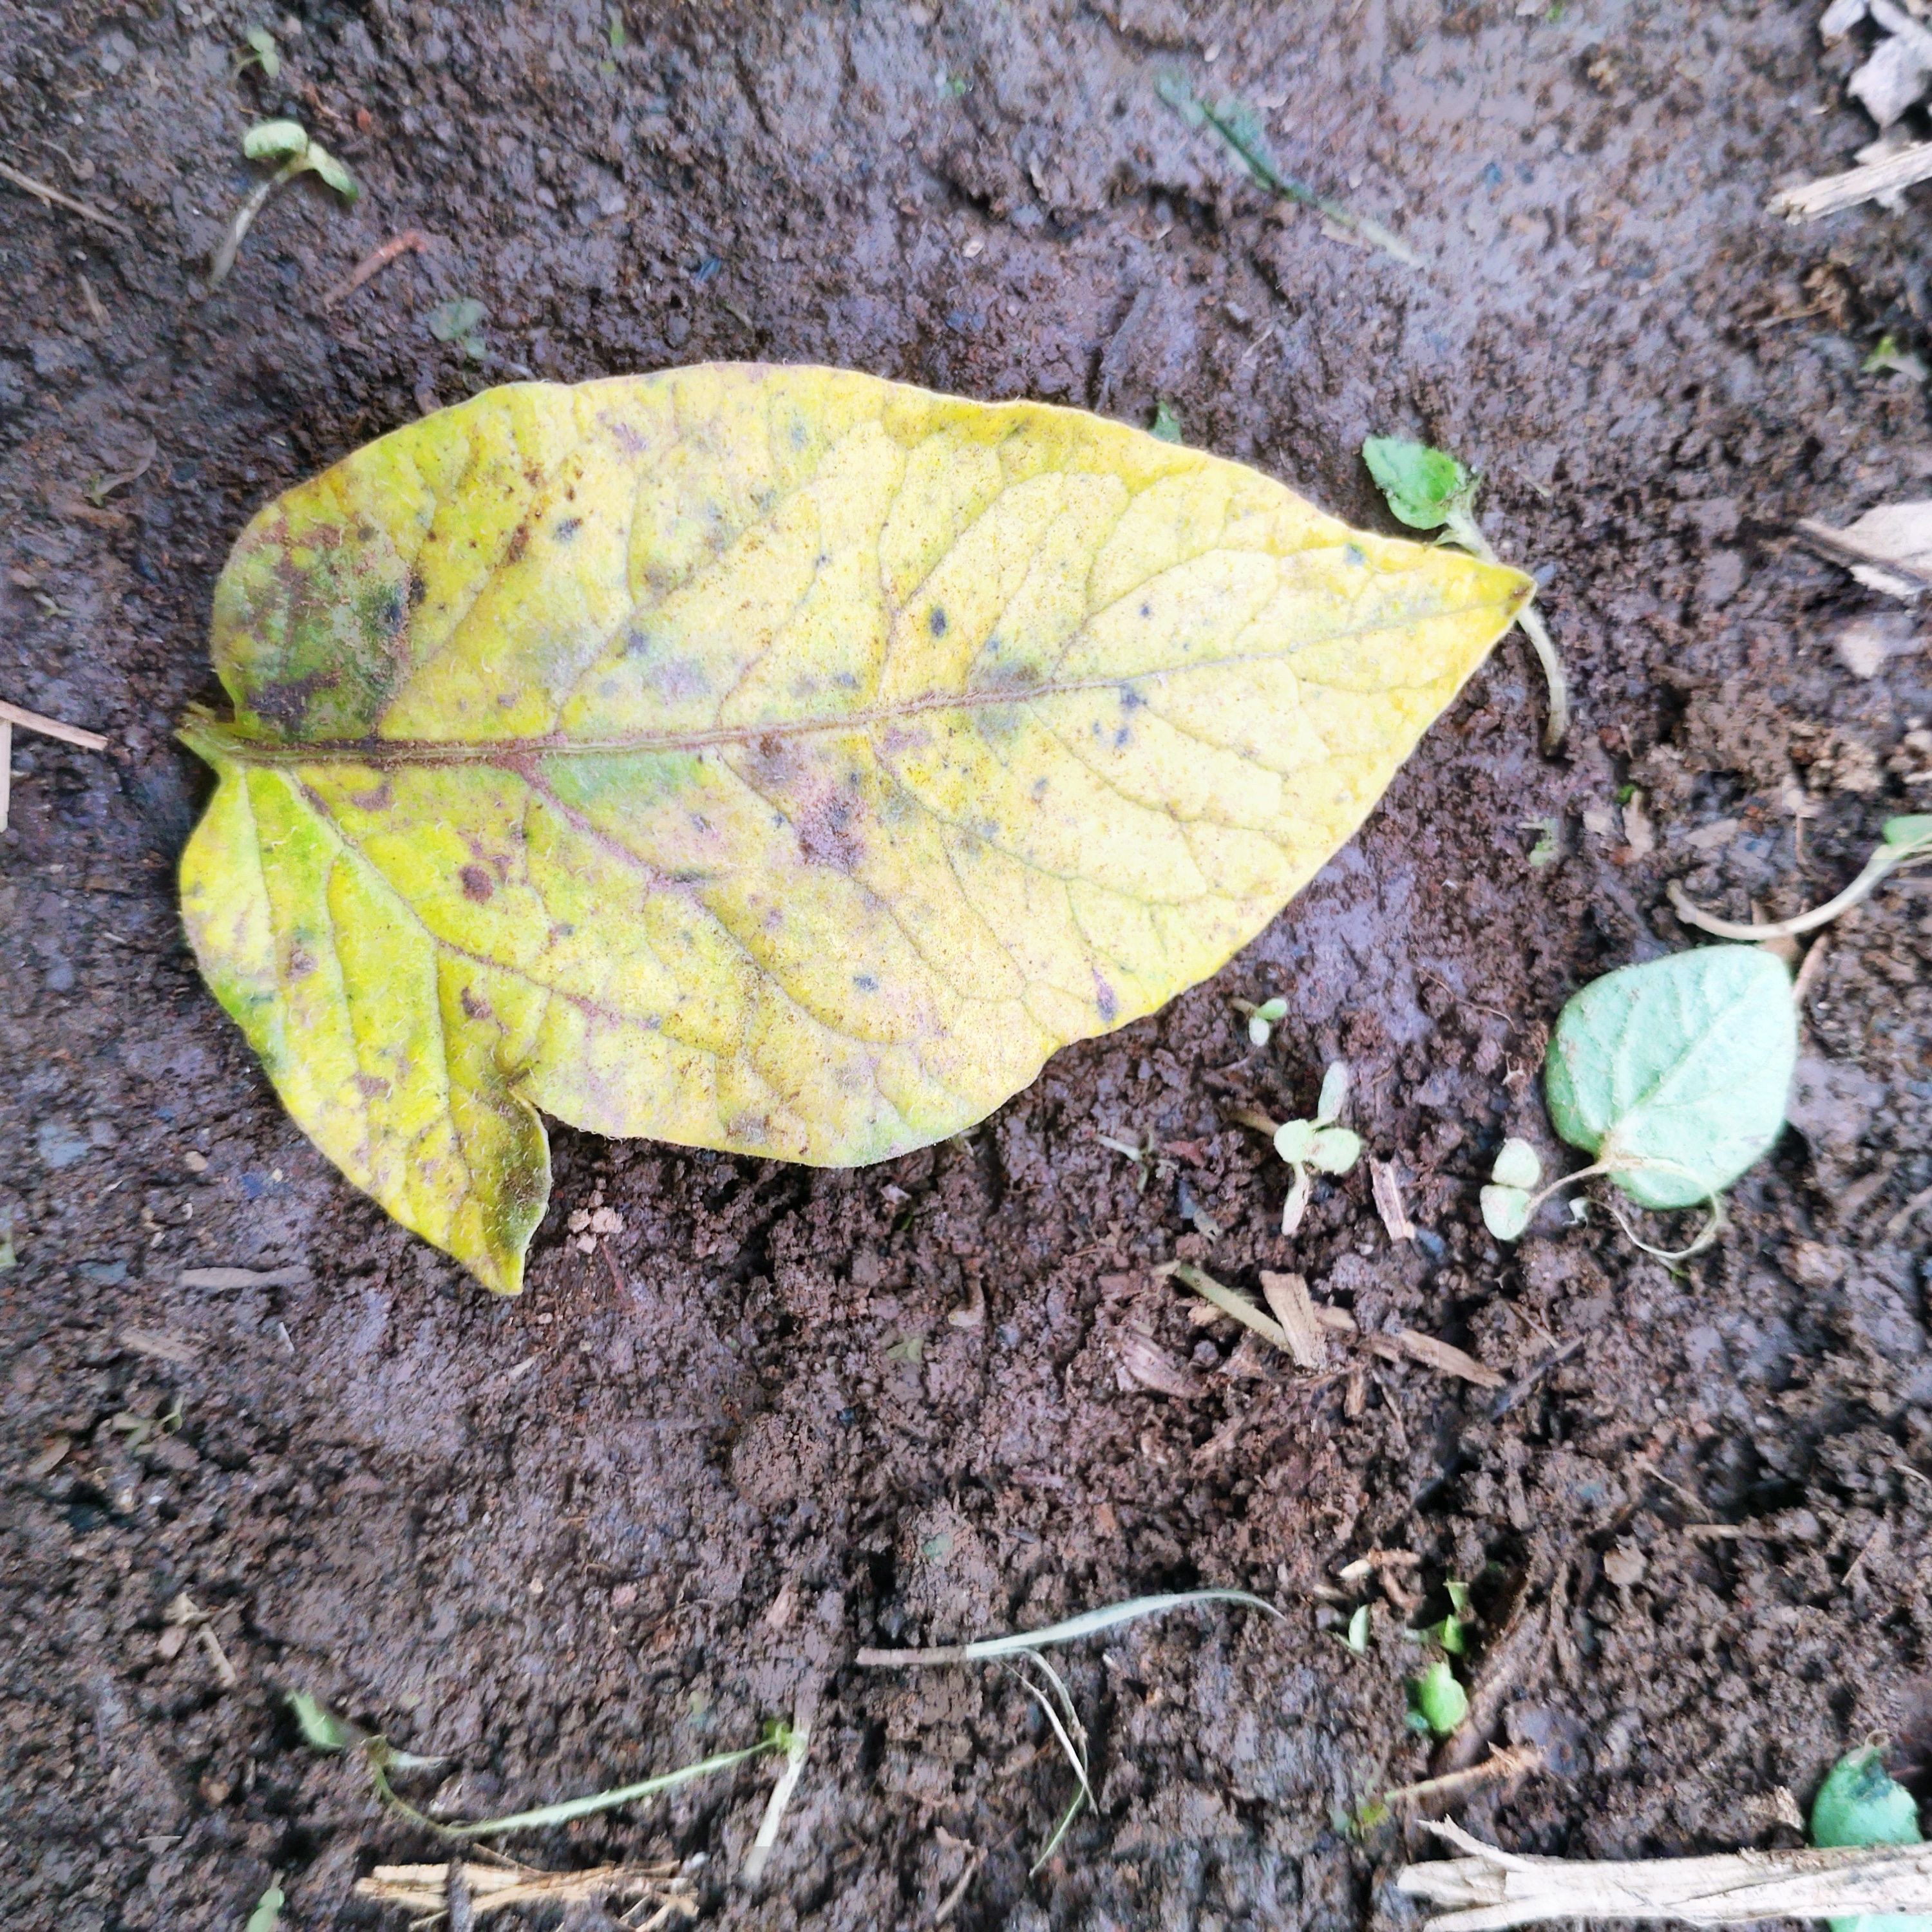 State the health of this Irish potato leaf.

late blight
